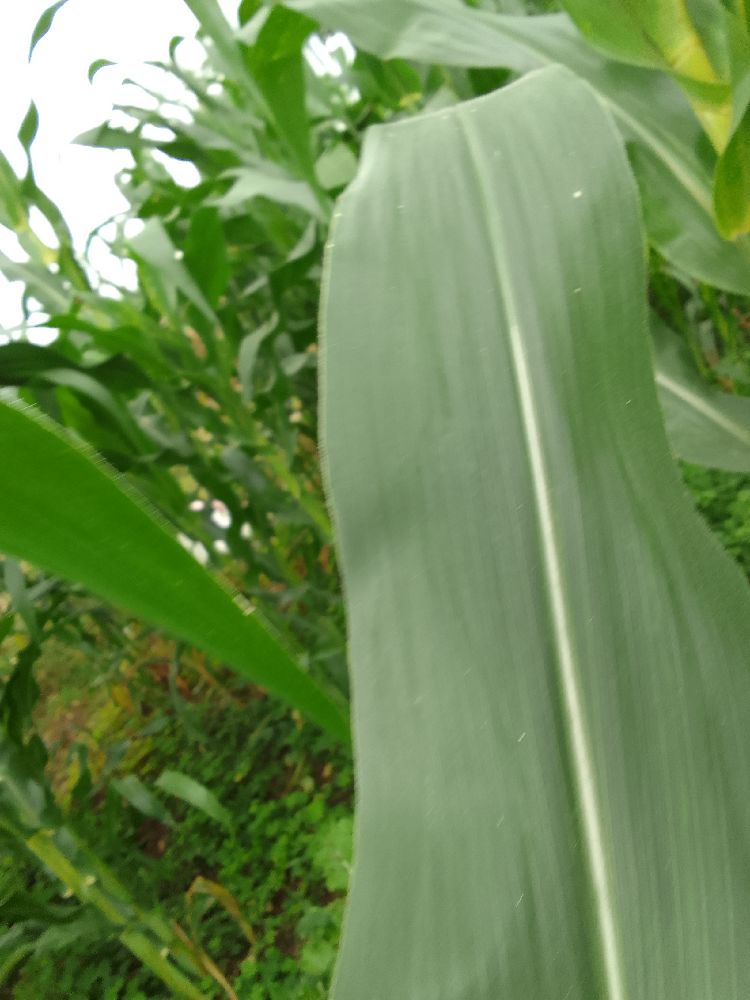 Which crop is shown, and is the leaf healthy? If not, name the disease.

maize, healthy
